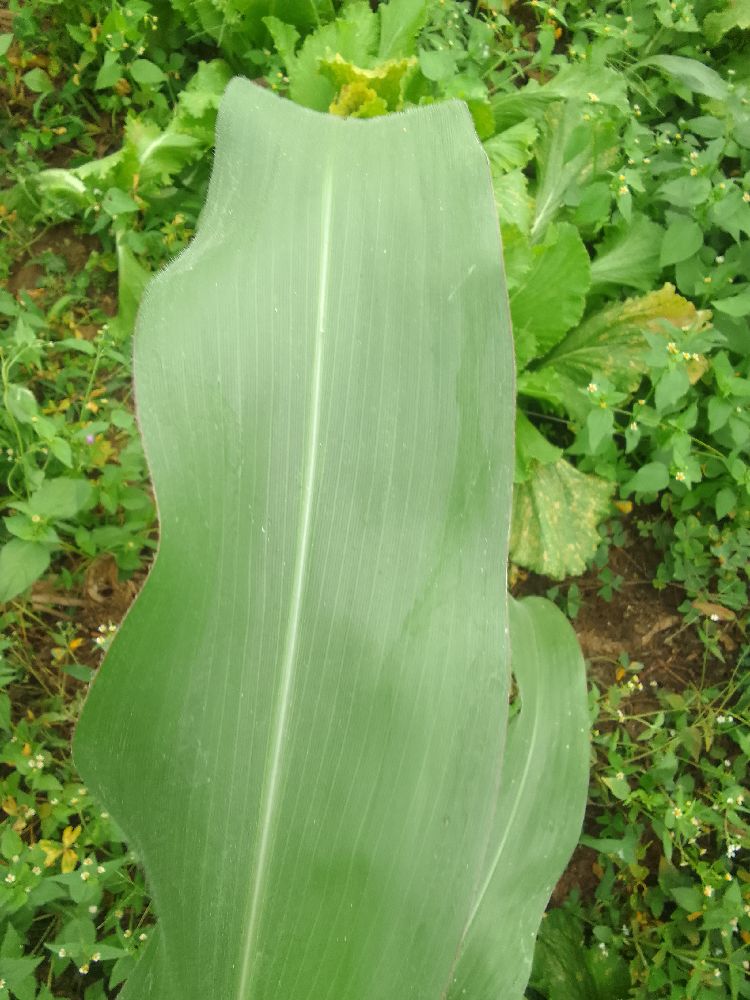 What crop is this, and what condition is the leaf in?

maize, healthy
